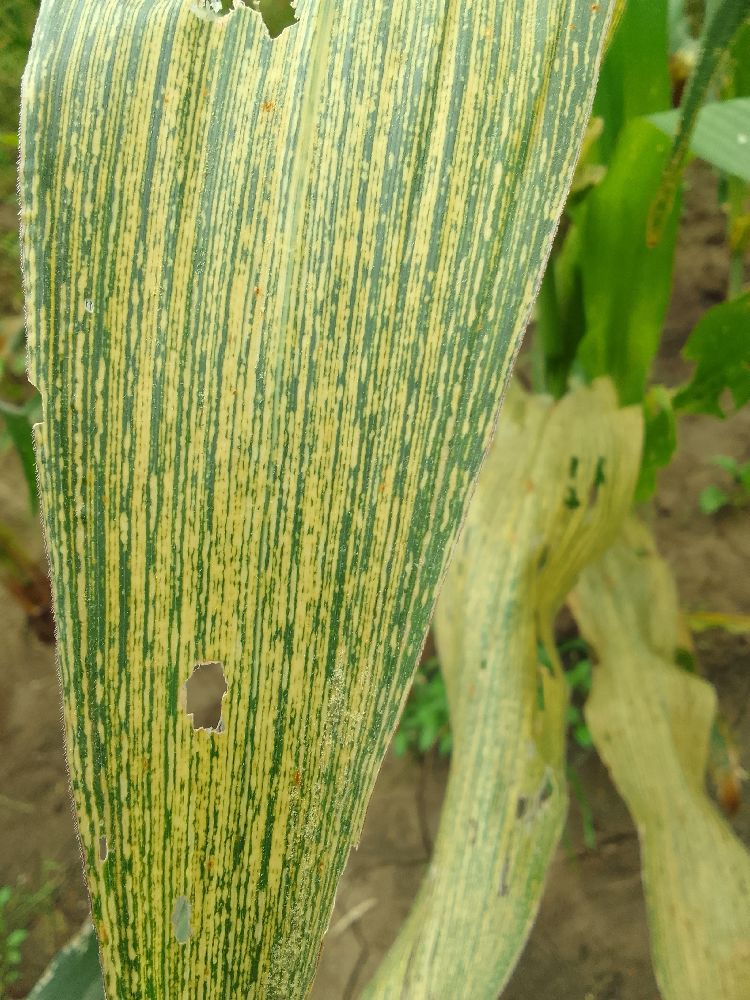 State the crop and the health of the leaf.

maize, maize streak virus
